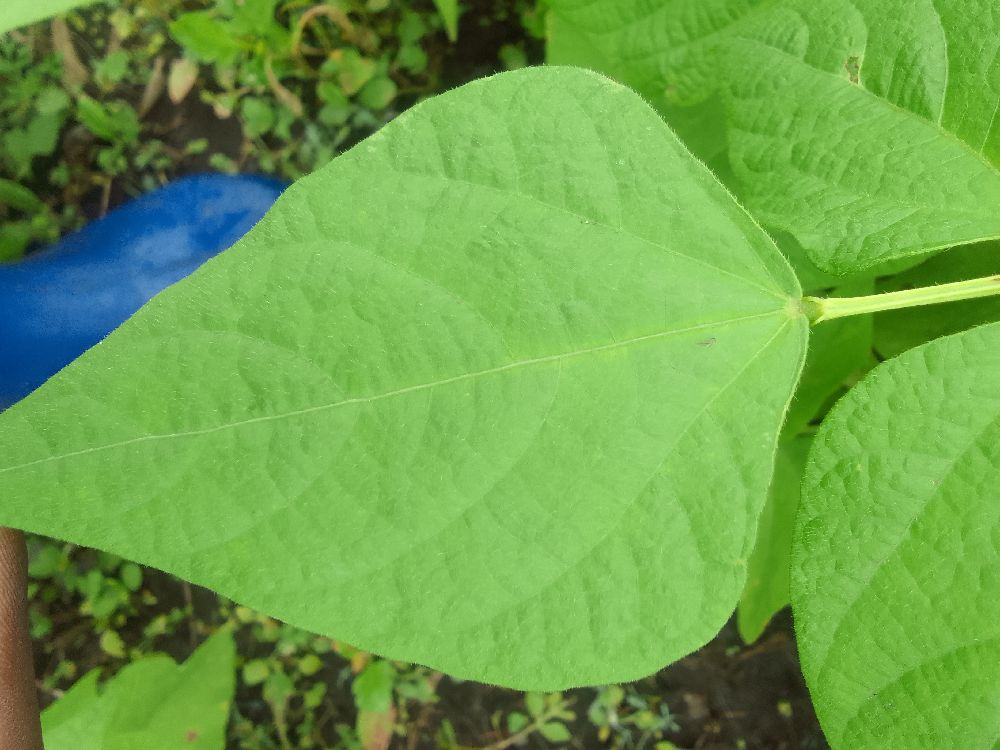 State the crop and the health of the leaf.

common bean, healthy
